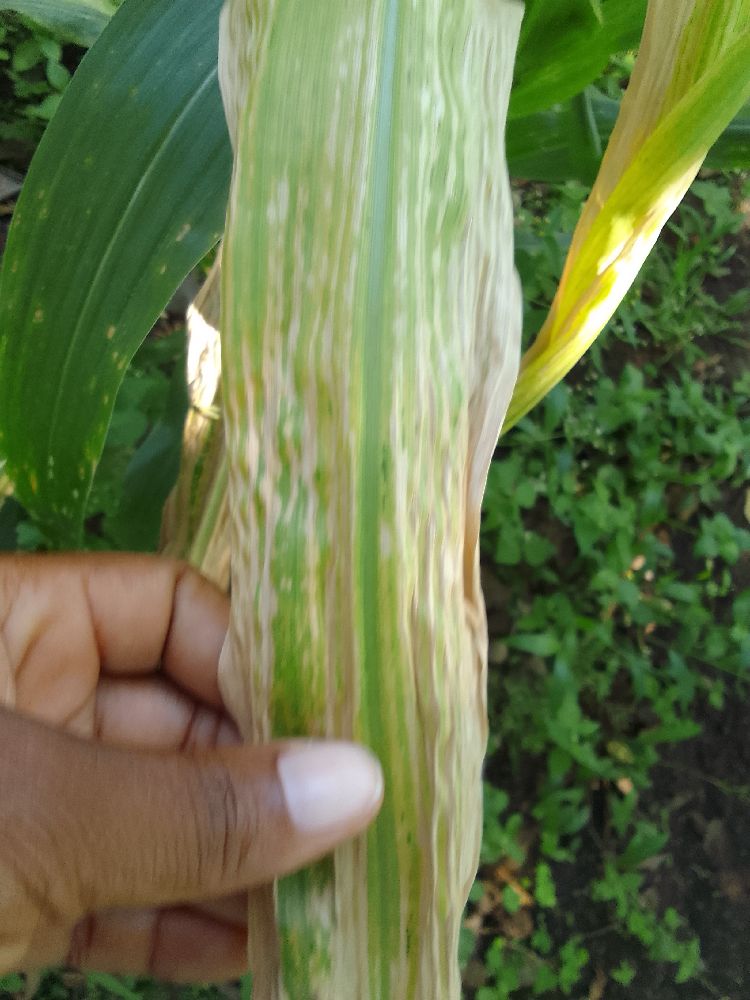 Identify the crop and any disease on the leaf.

maize, maize lethal necrosis
